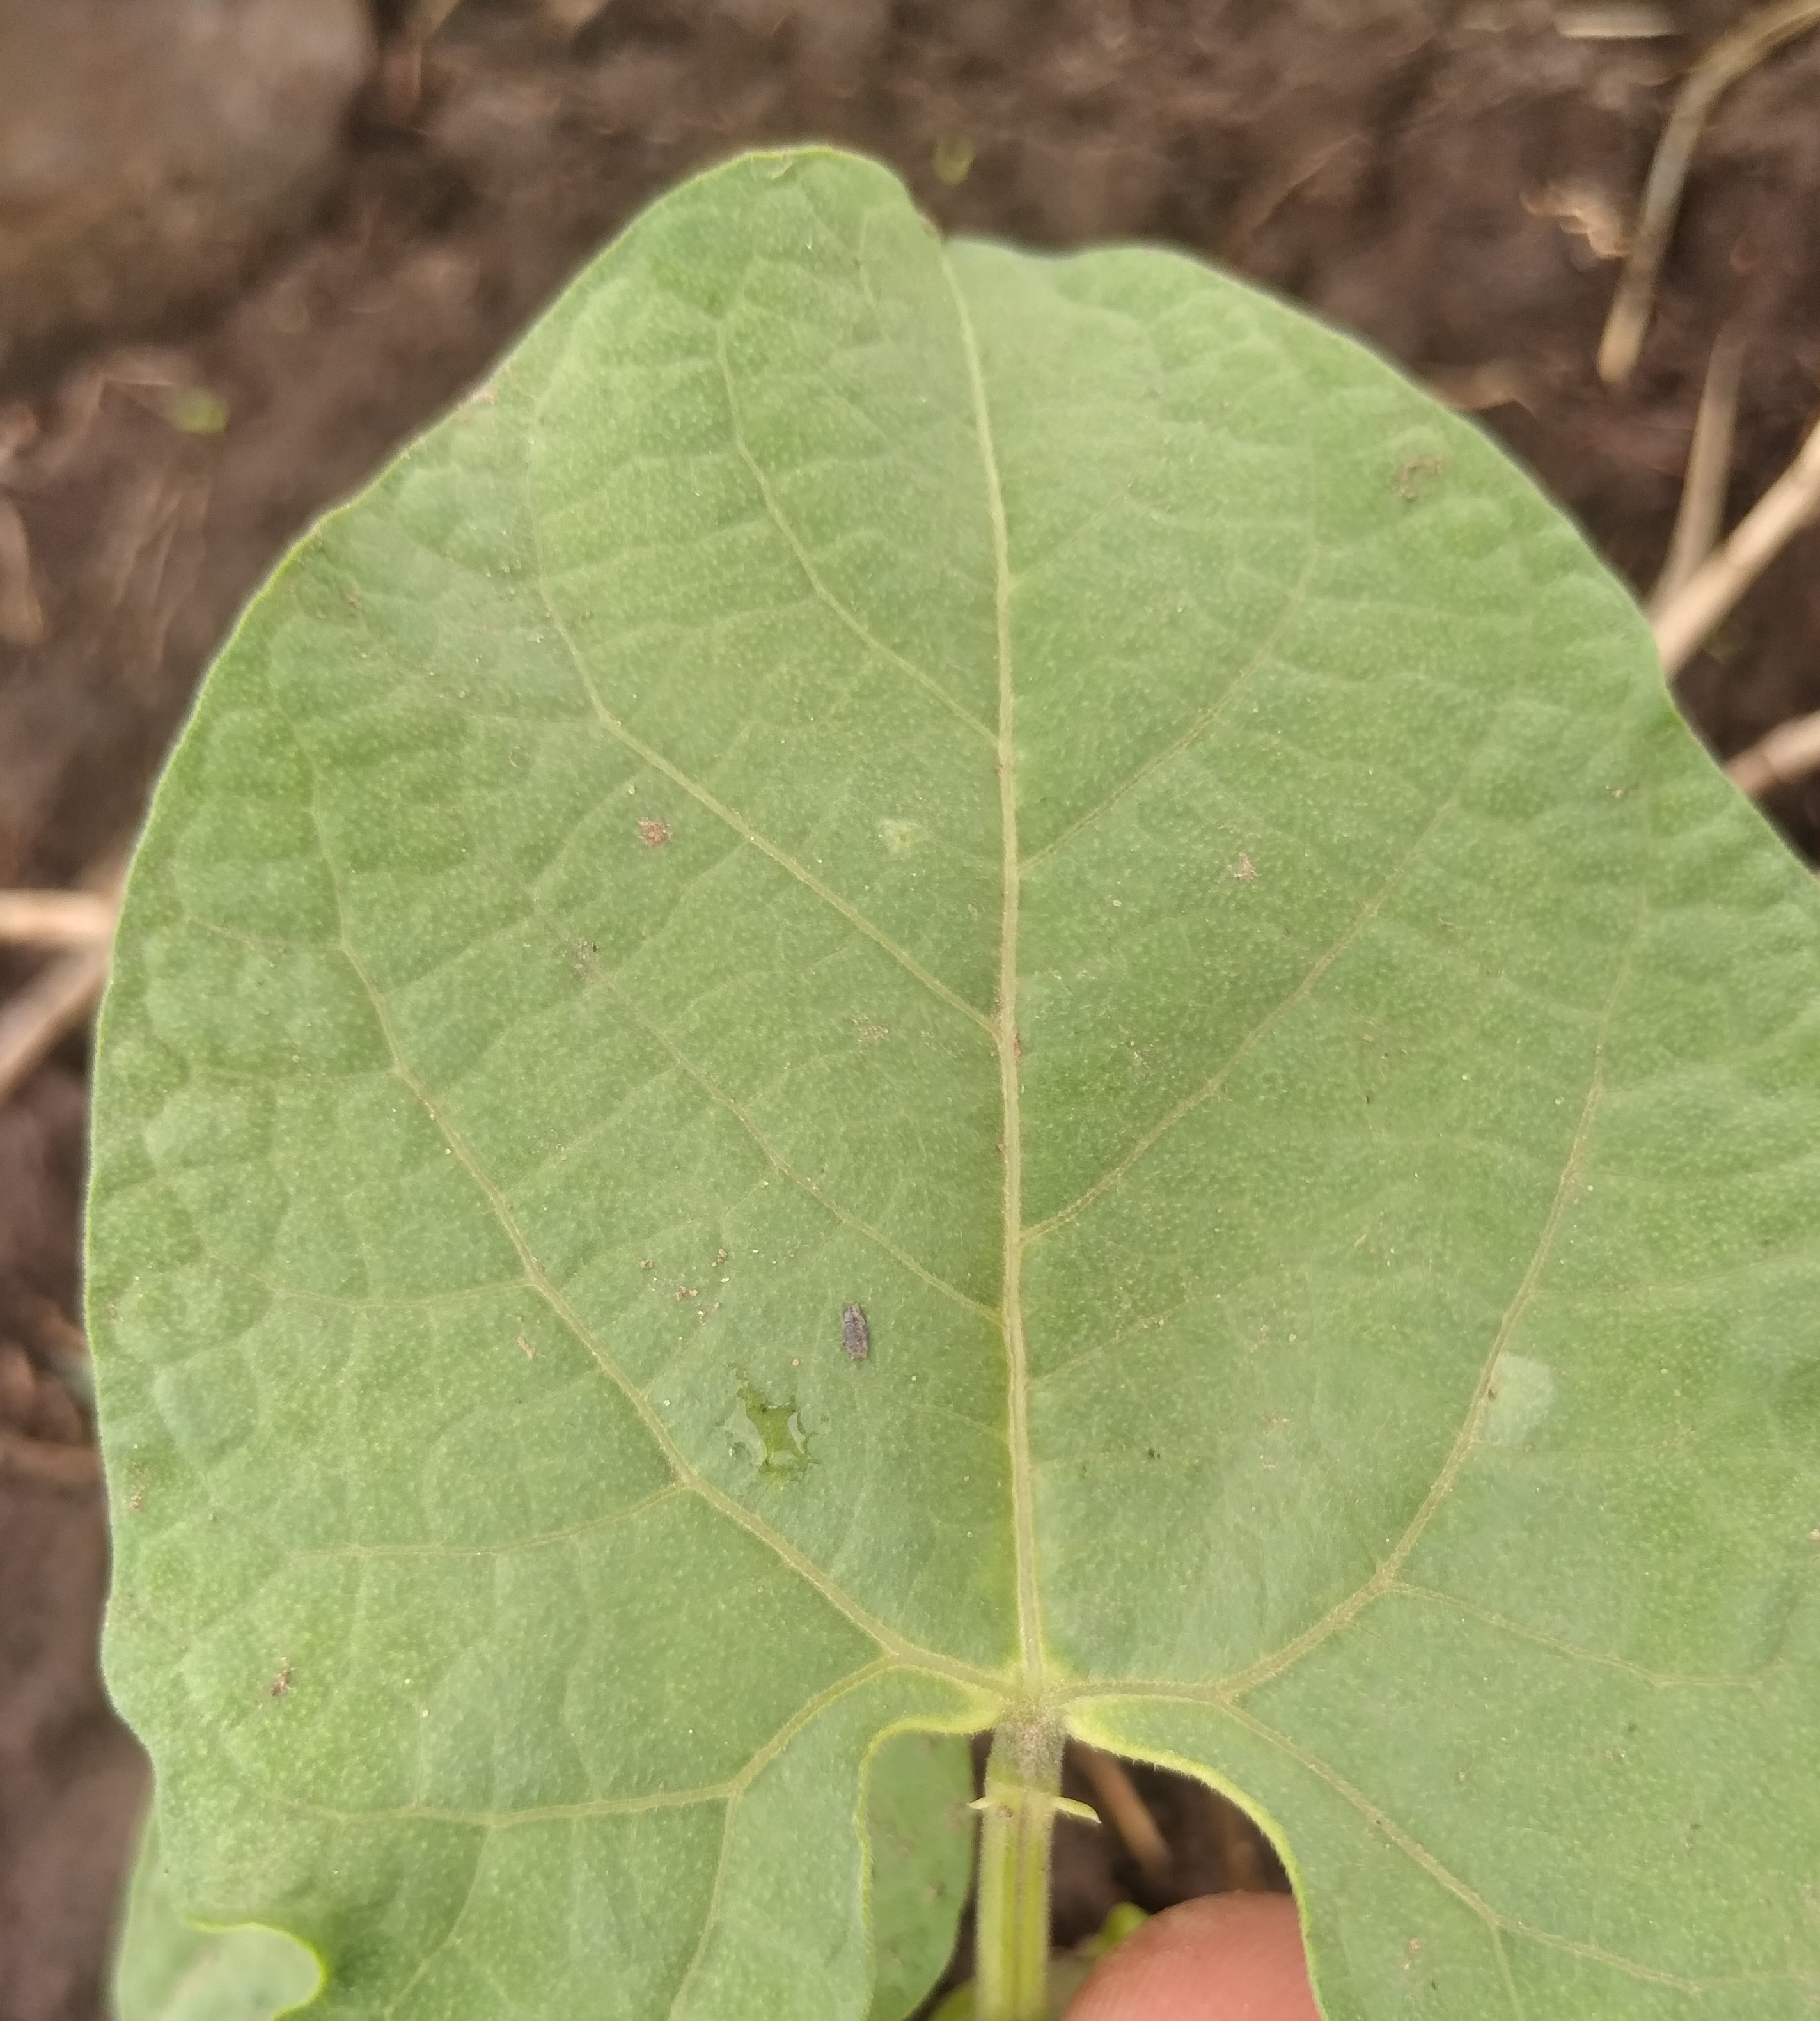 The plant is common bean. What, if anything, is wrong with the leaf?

healthy
